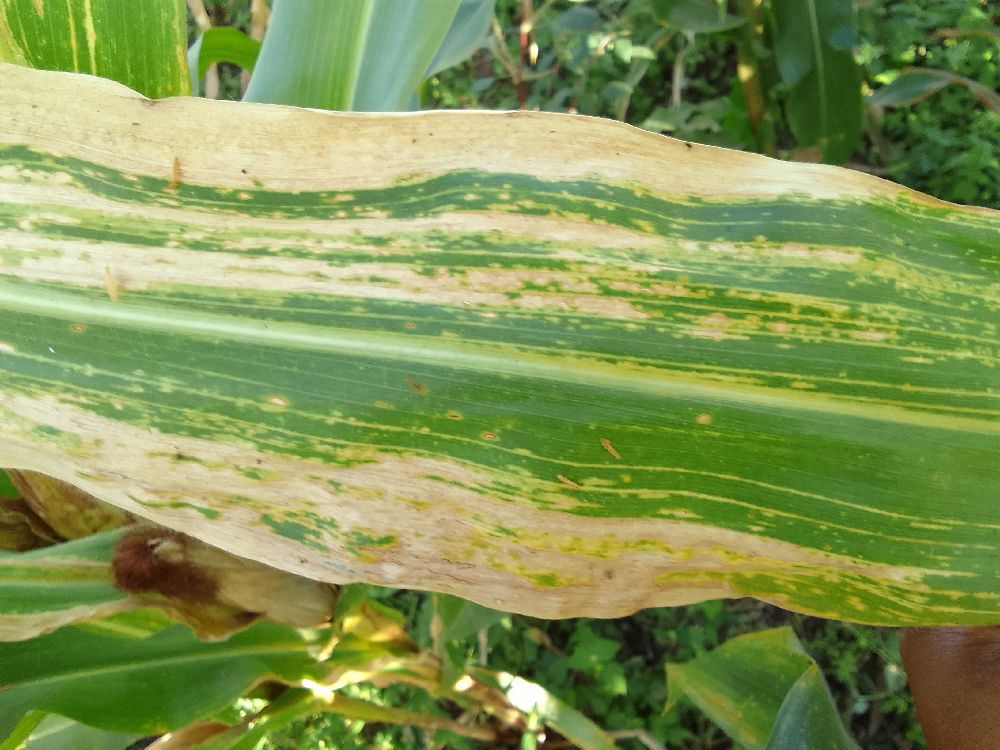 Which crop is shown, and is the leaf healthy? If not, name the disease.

maize, maize lethal necrosis
